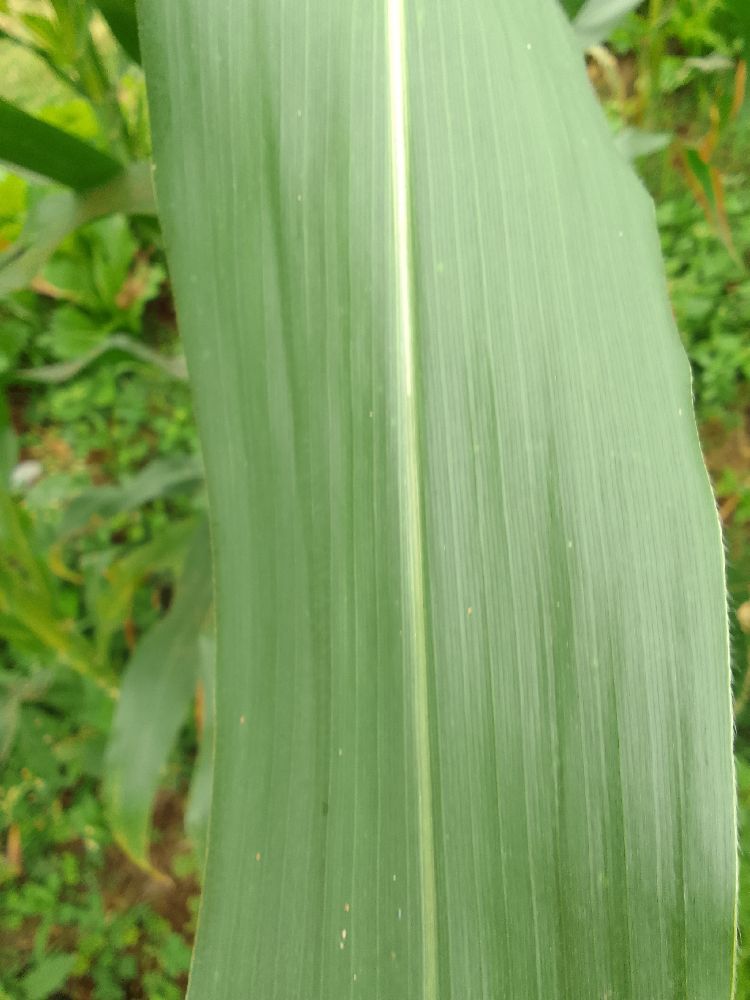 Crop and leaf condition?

maize, healthy
